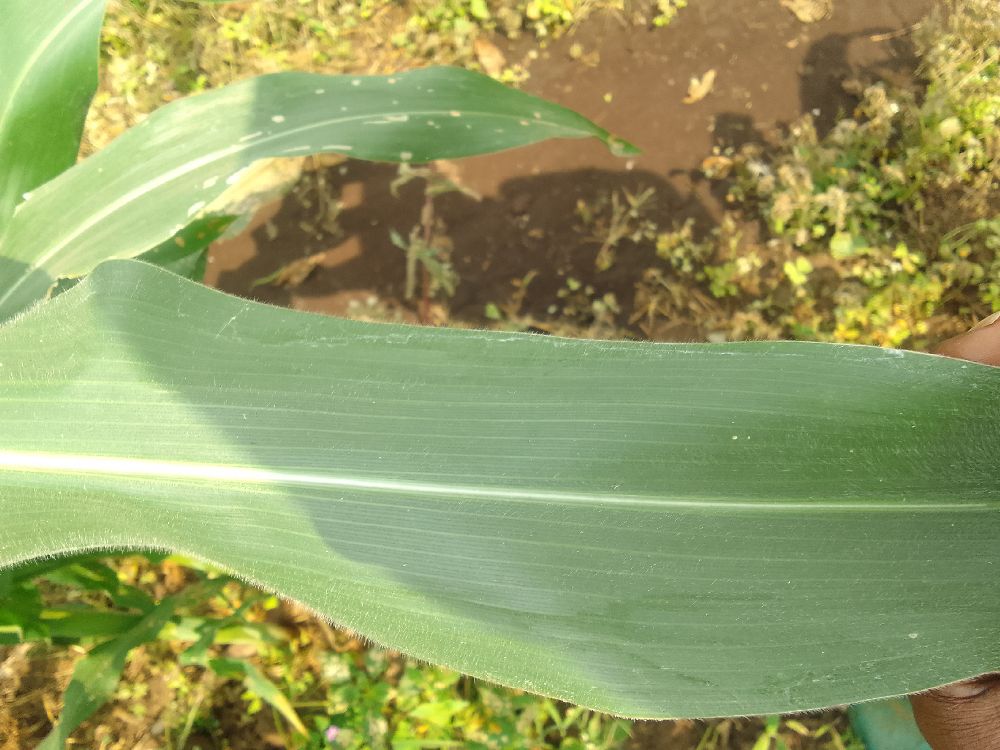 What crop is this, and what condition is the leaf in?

maize, healthy
